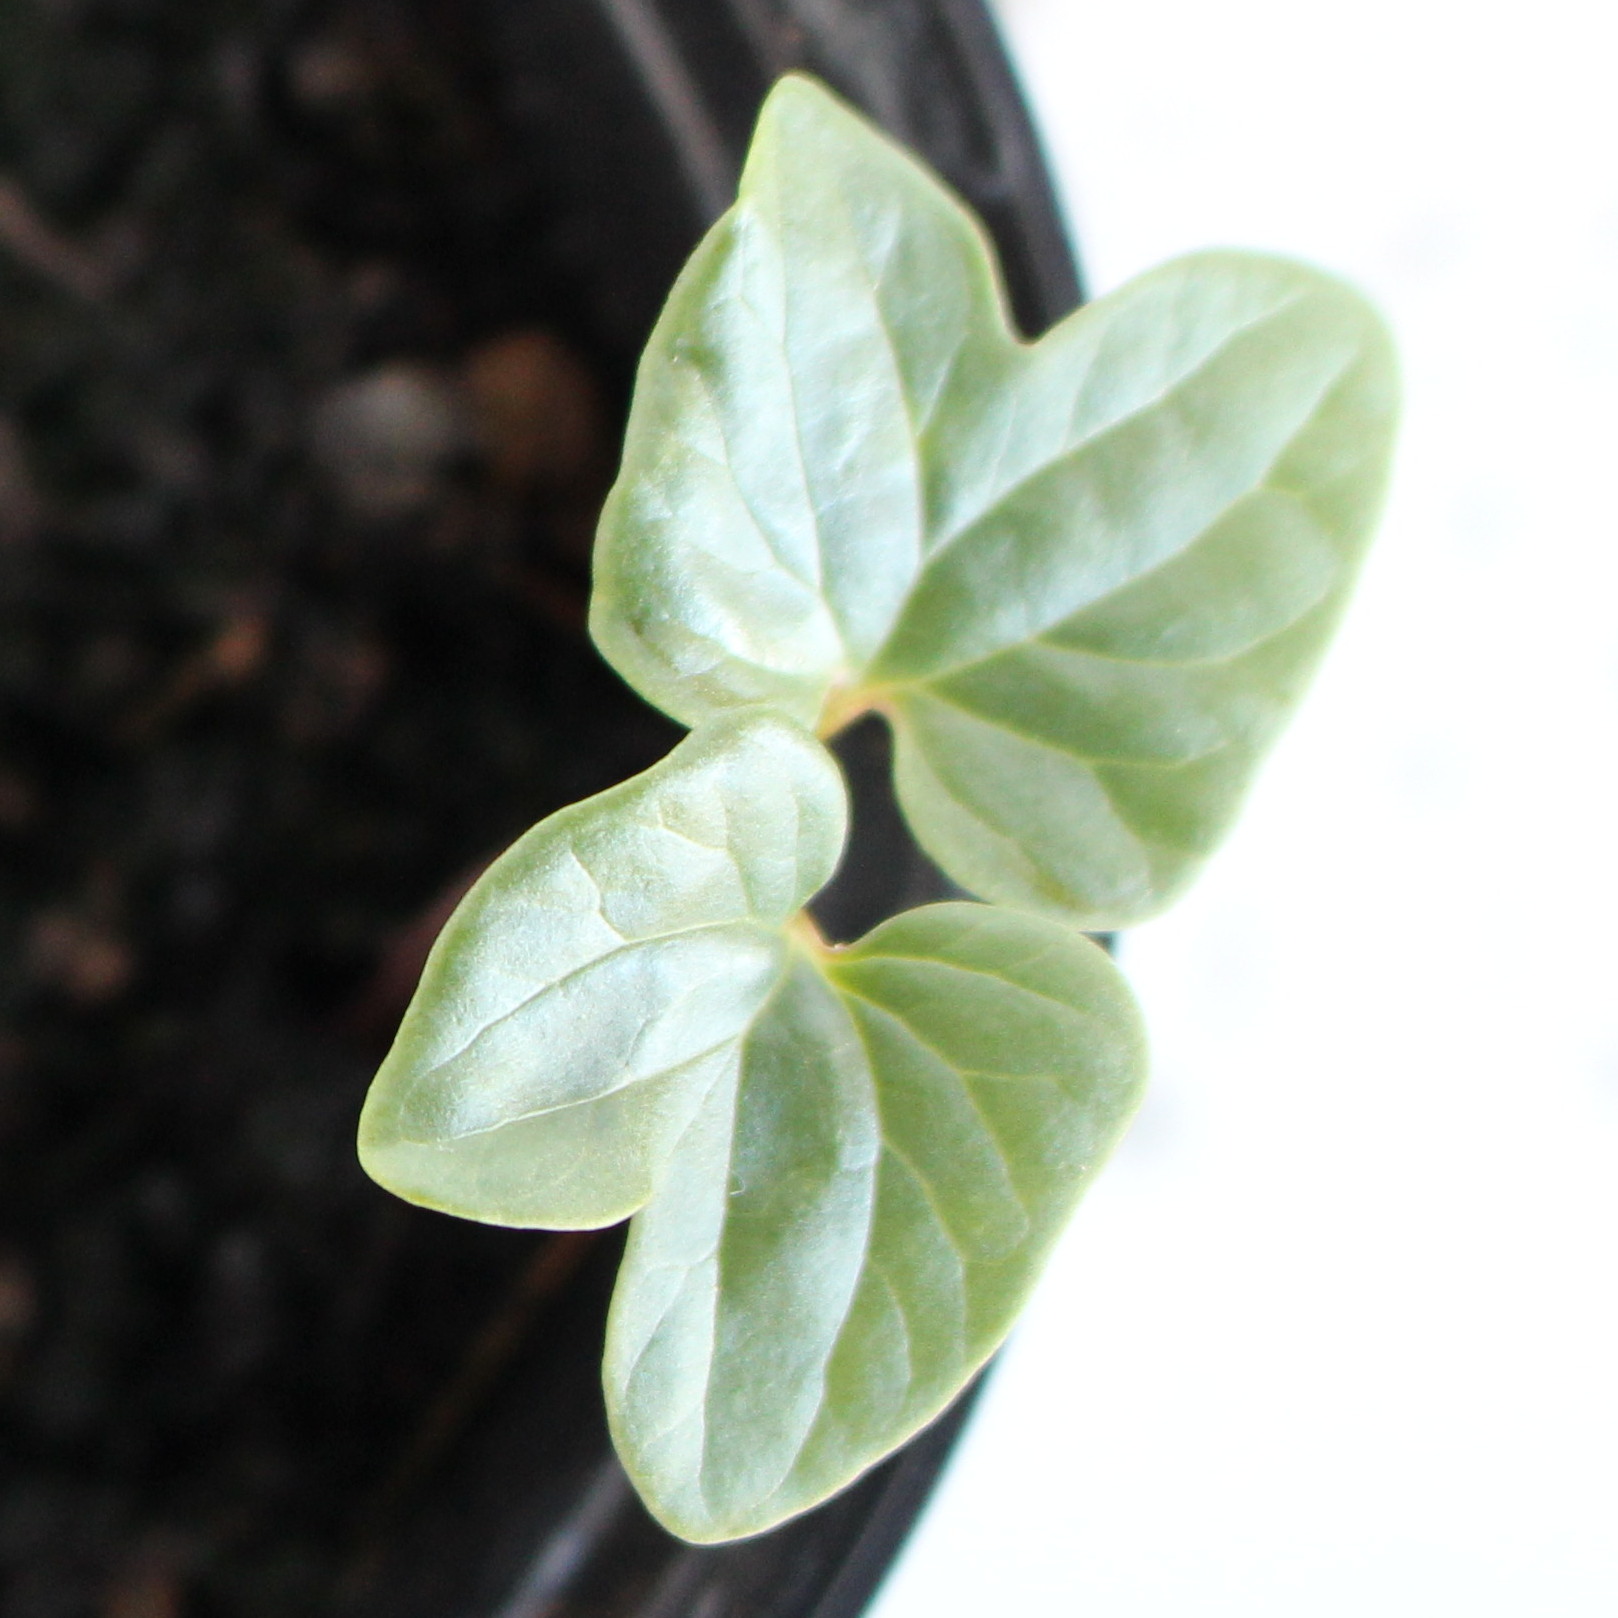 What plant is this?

Convolvulus arvensis
